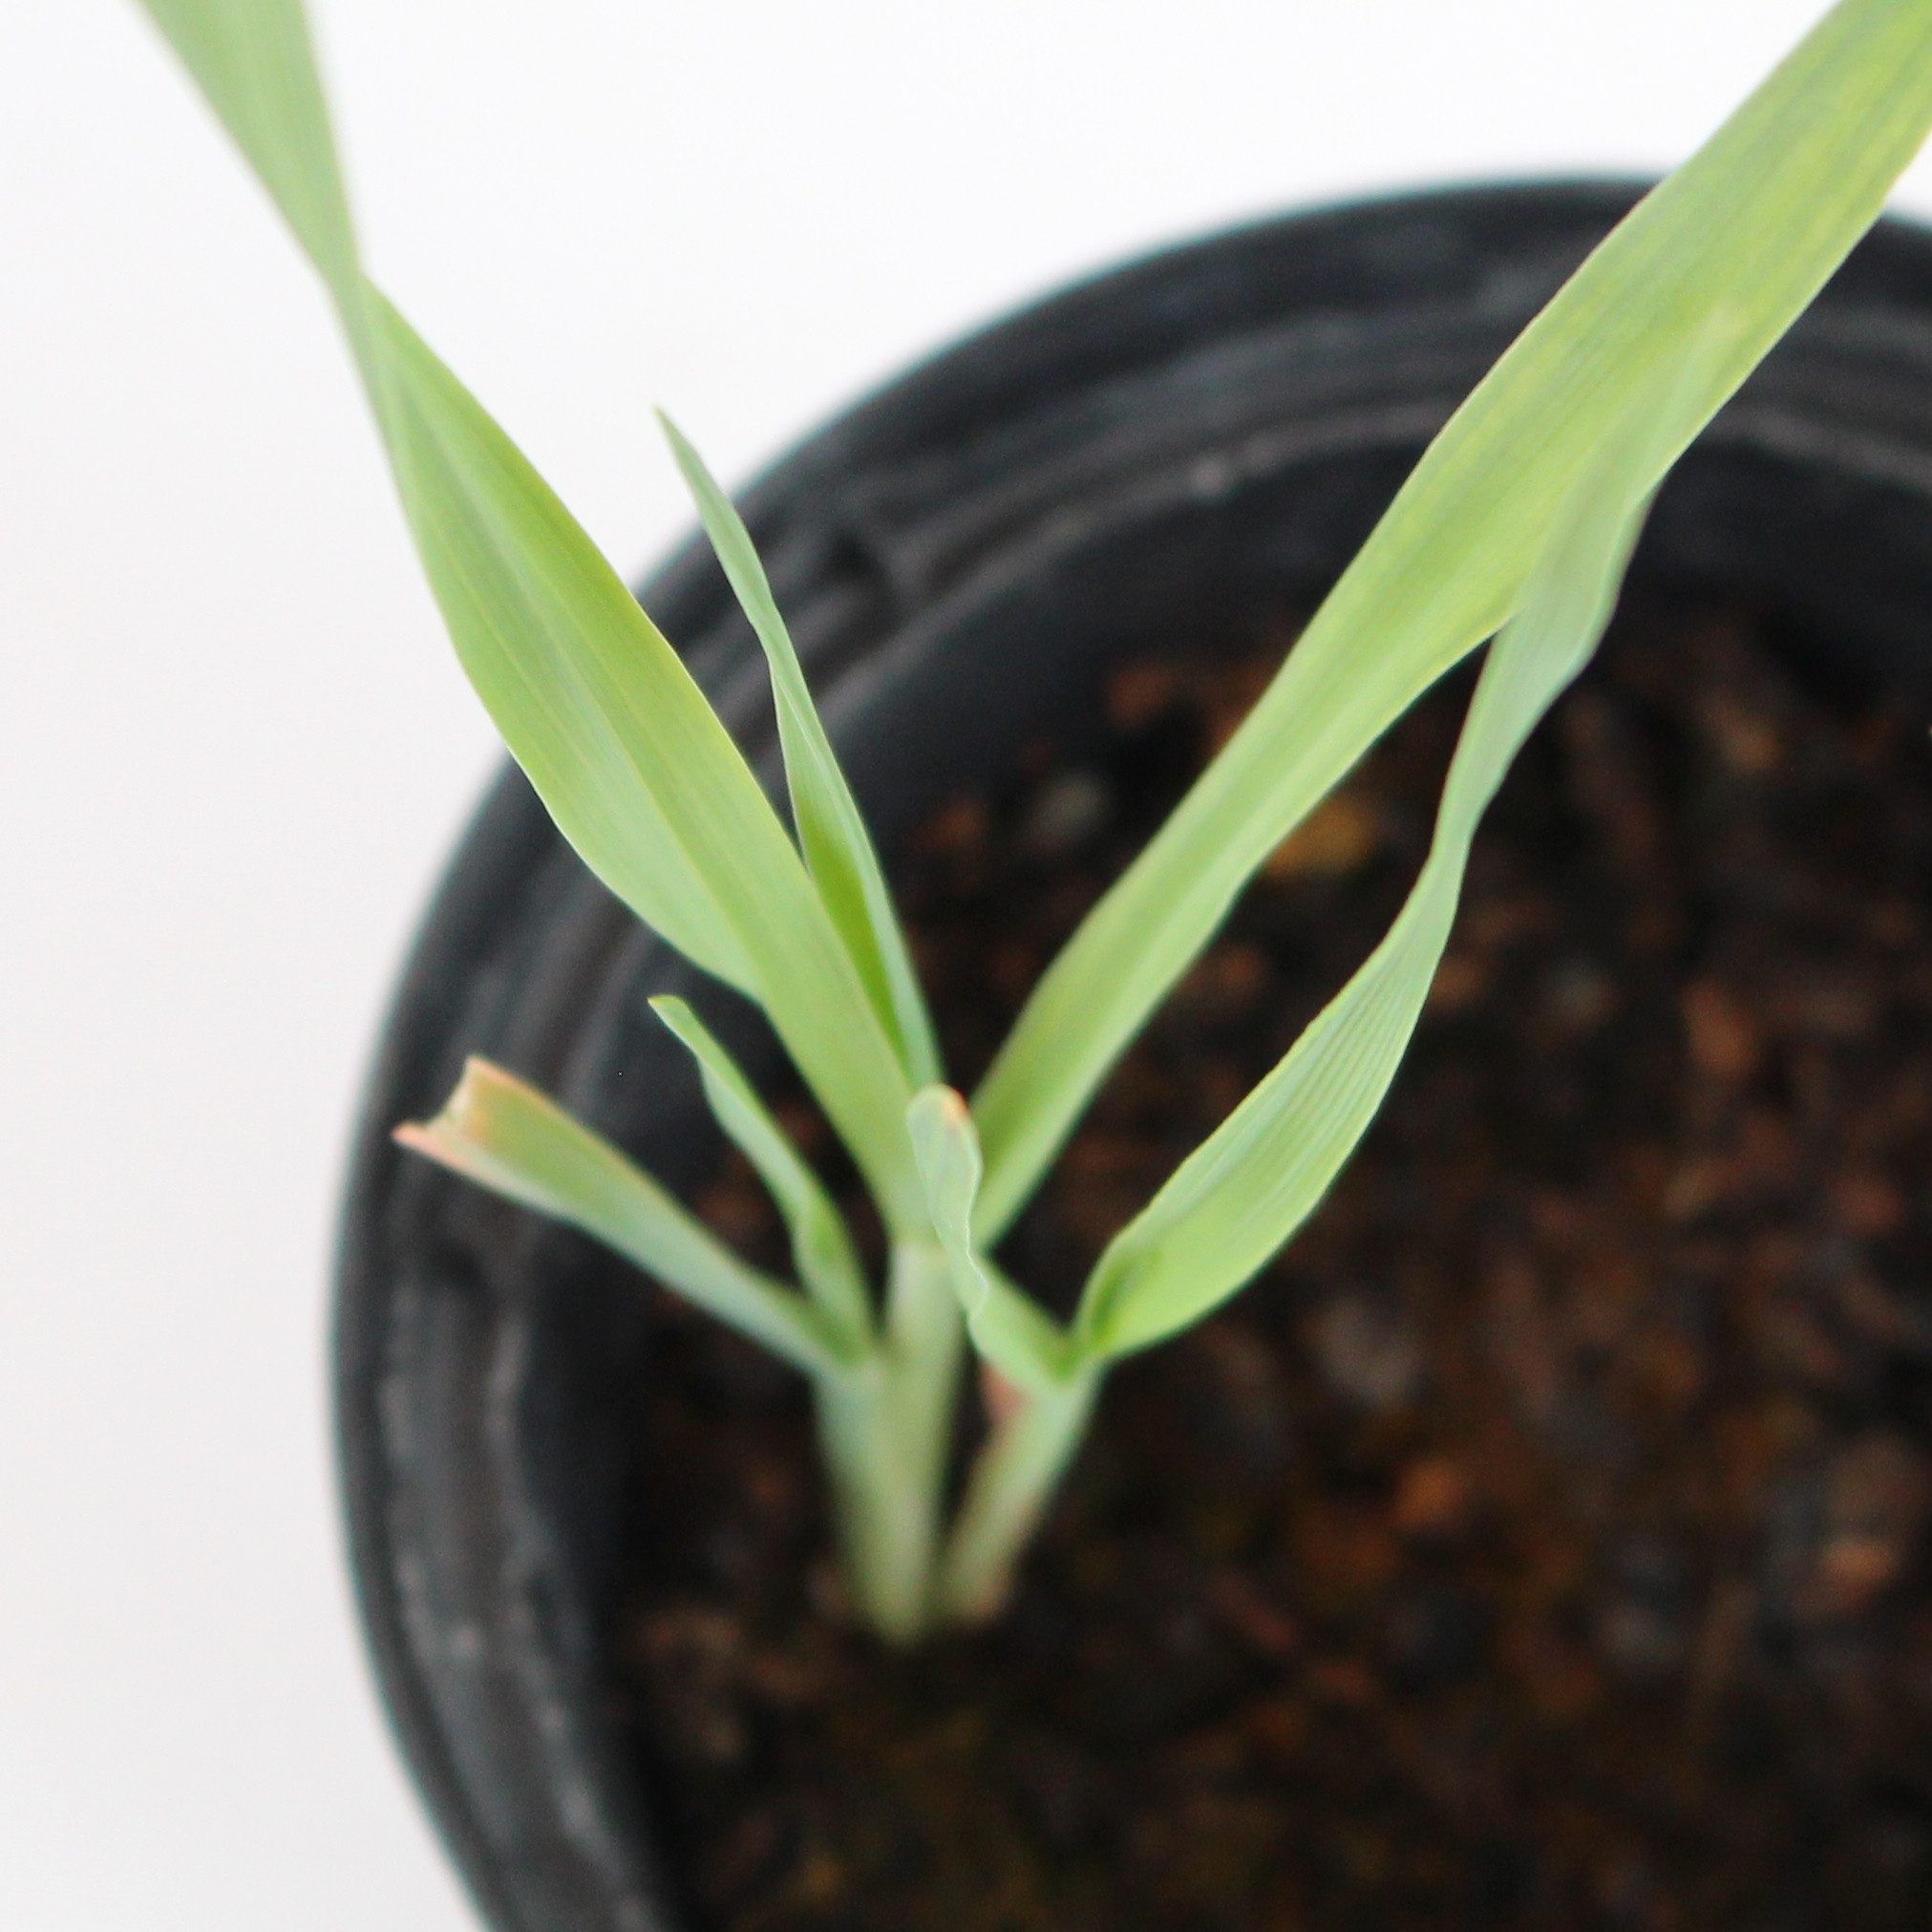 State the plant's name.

Avena sterilis
